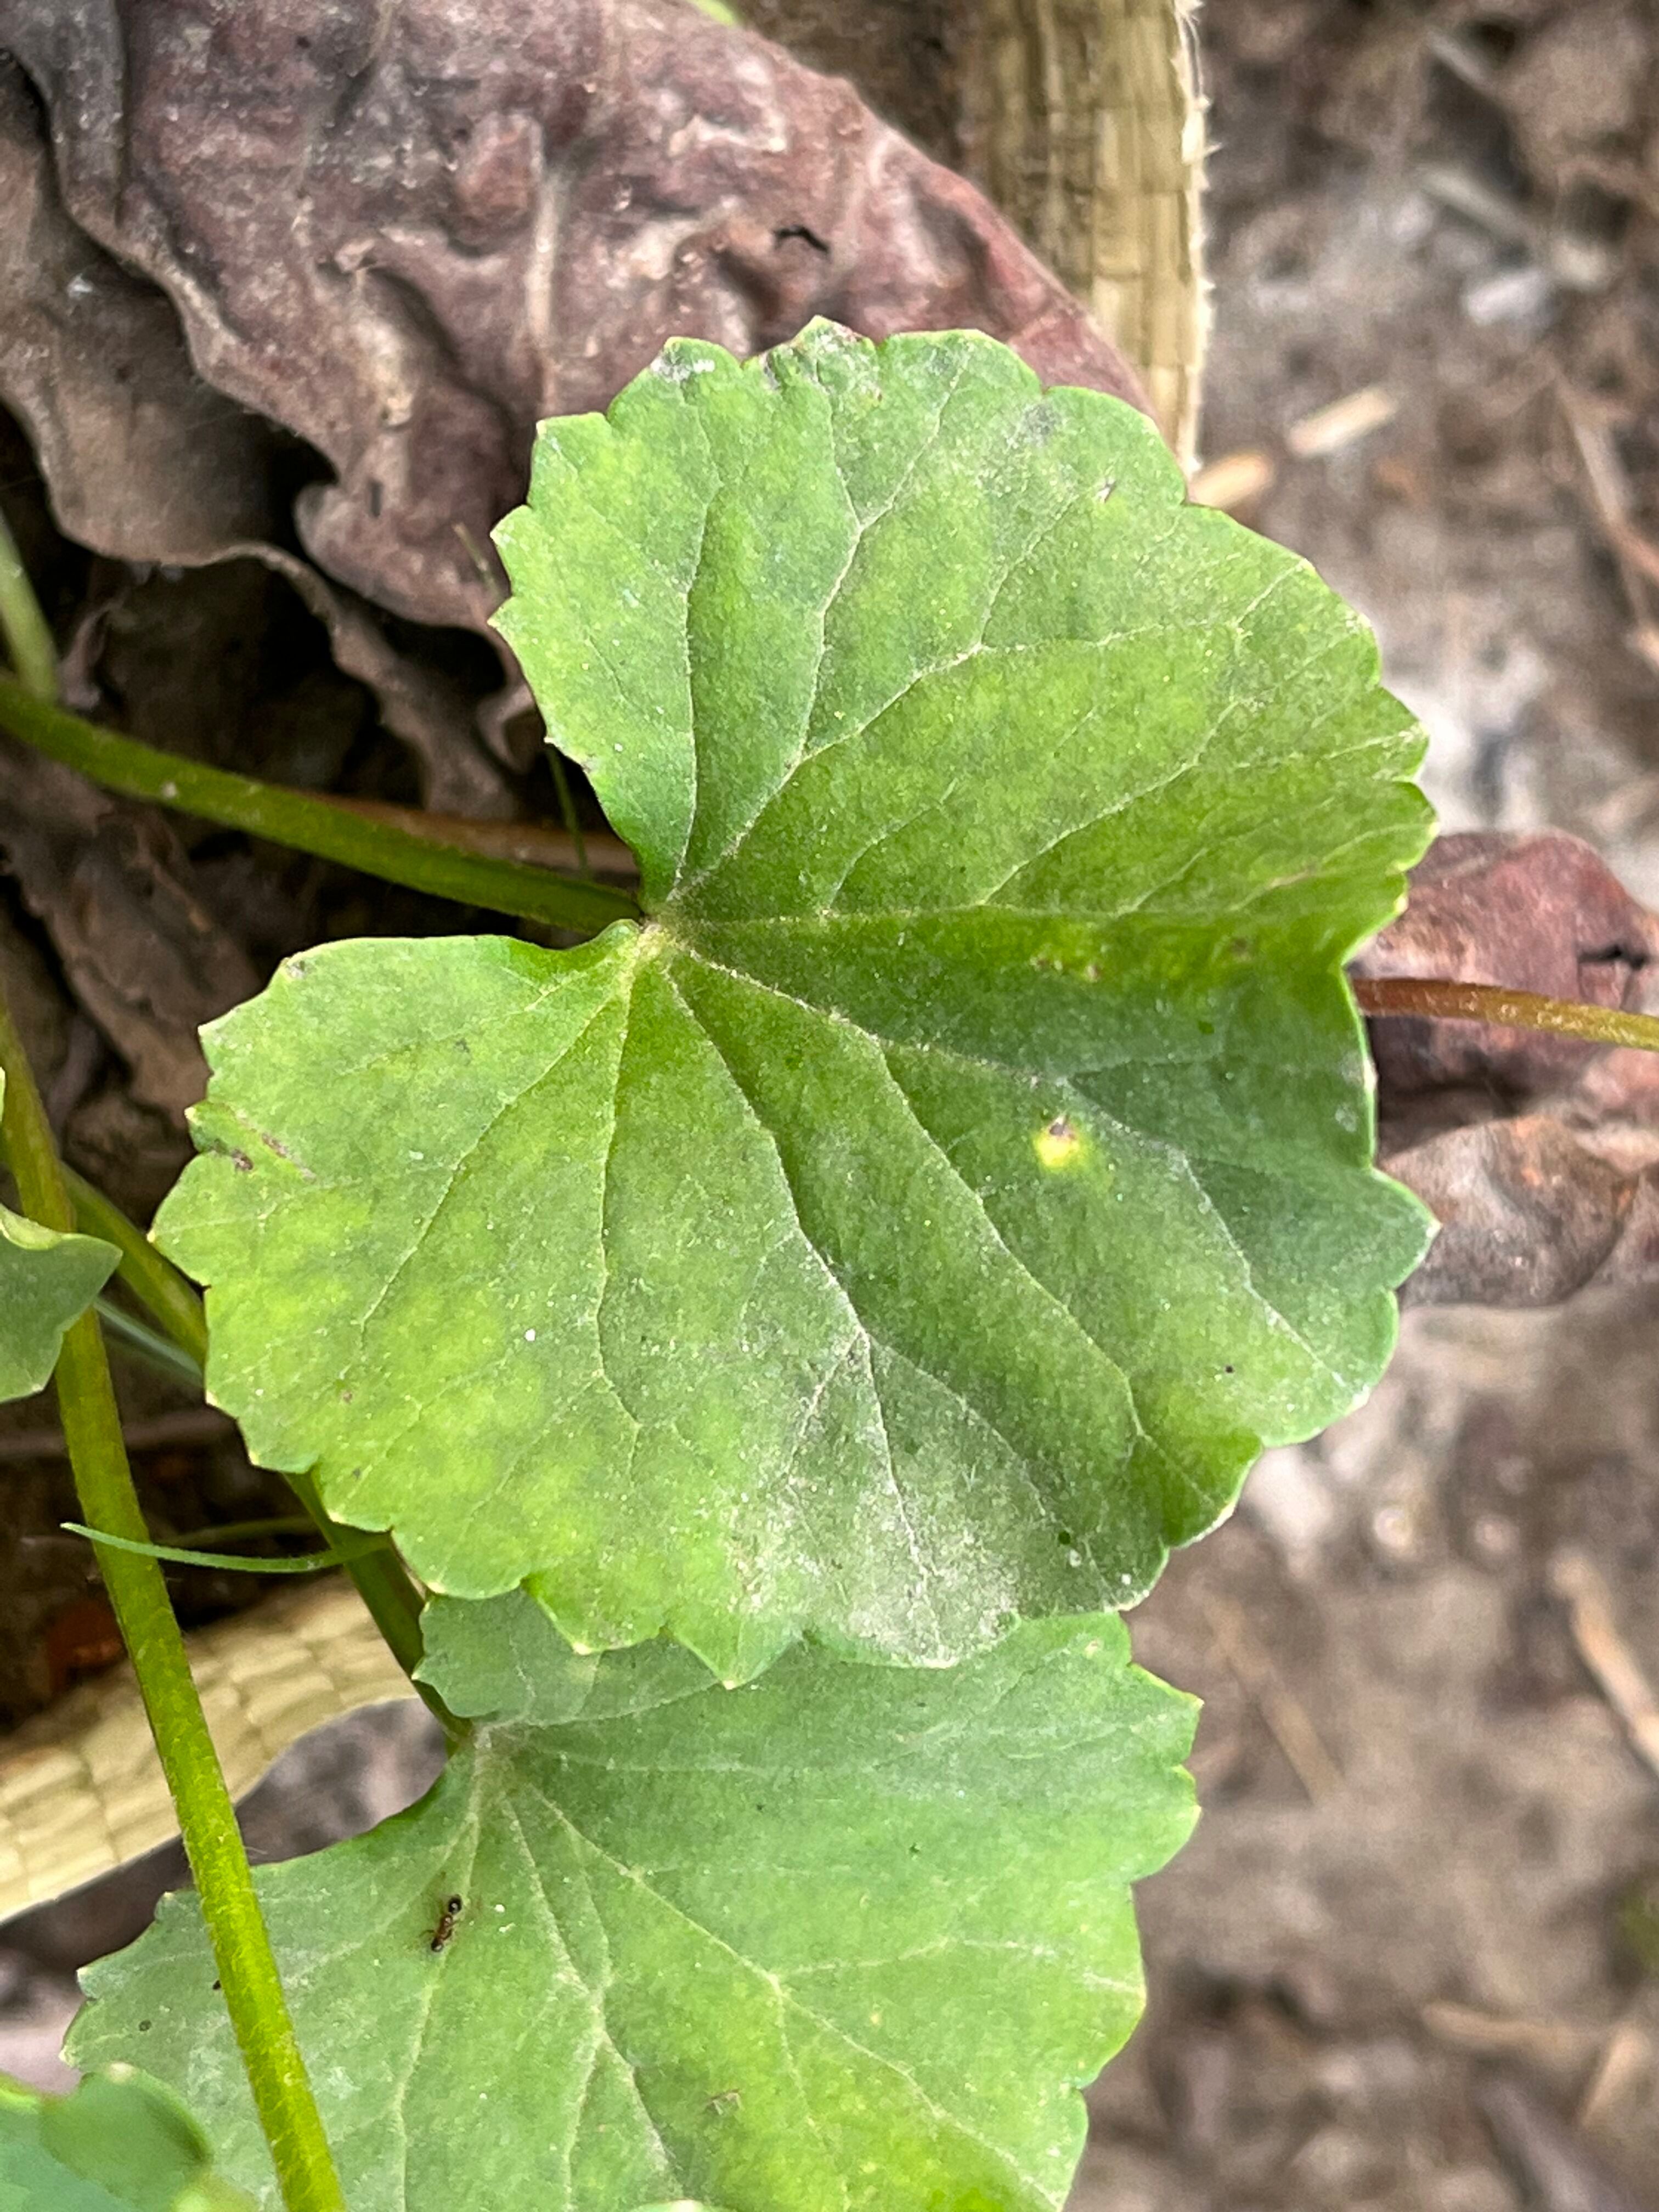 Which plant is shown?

thankuni
